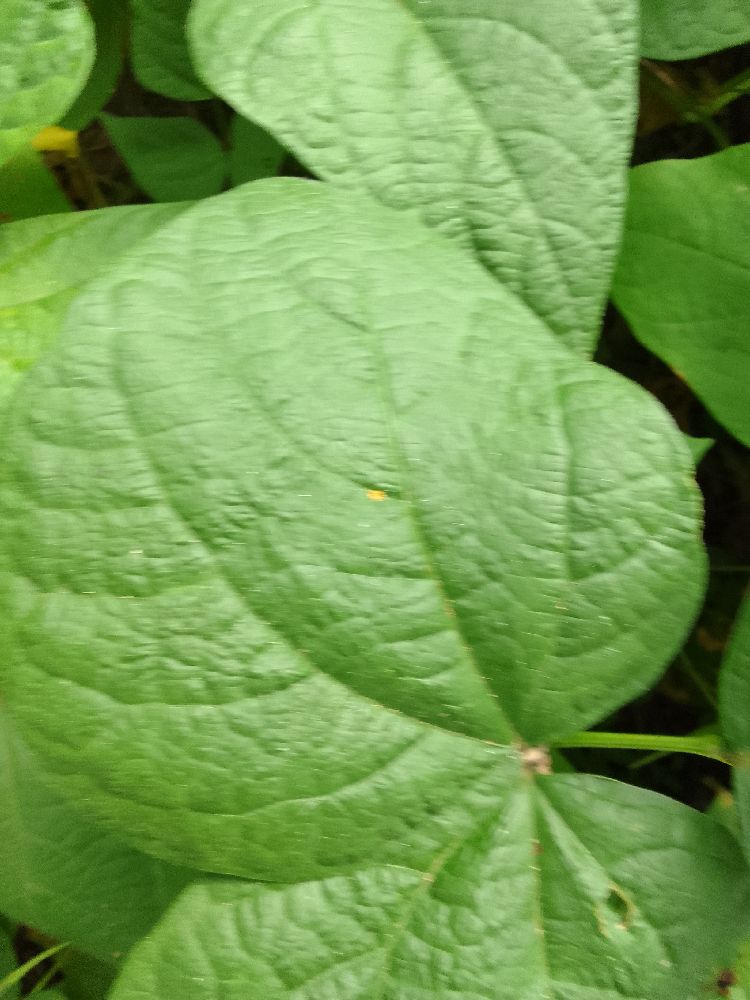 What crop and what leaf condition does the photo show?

common bean, healthy
